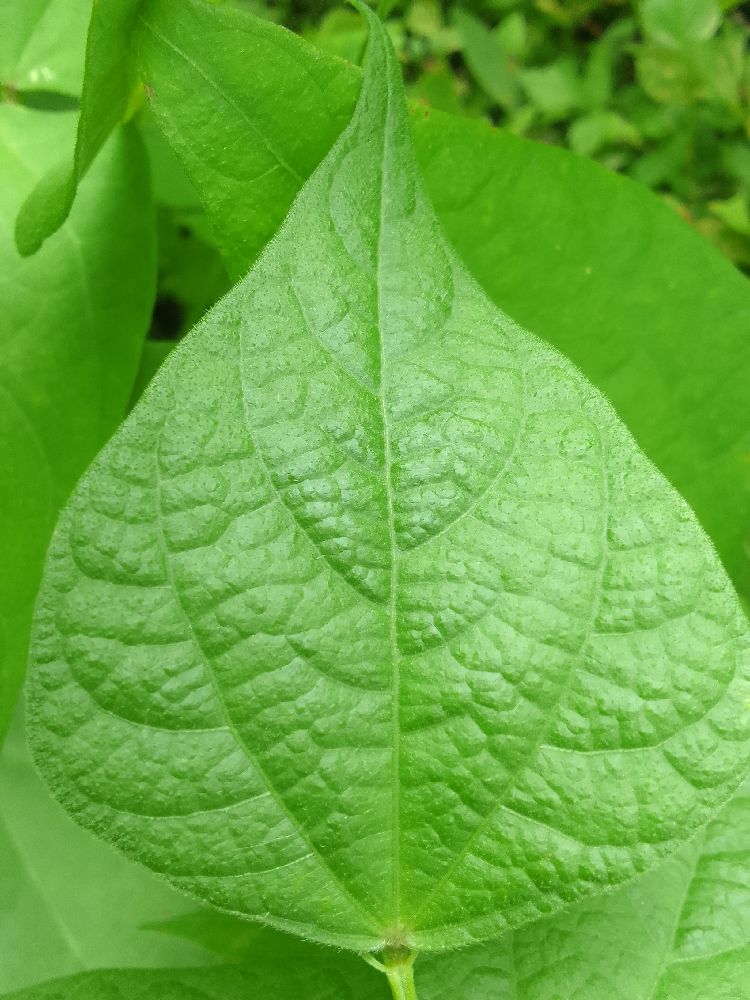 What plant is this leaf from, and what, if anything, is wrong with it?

common bean, healthy
